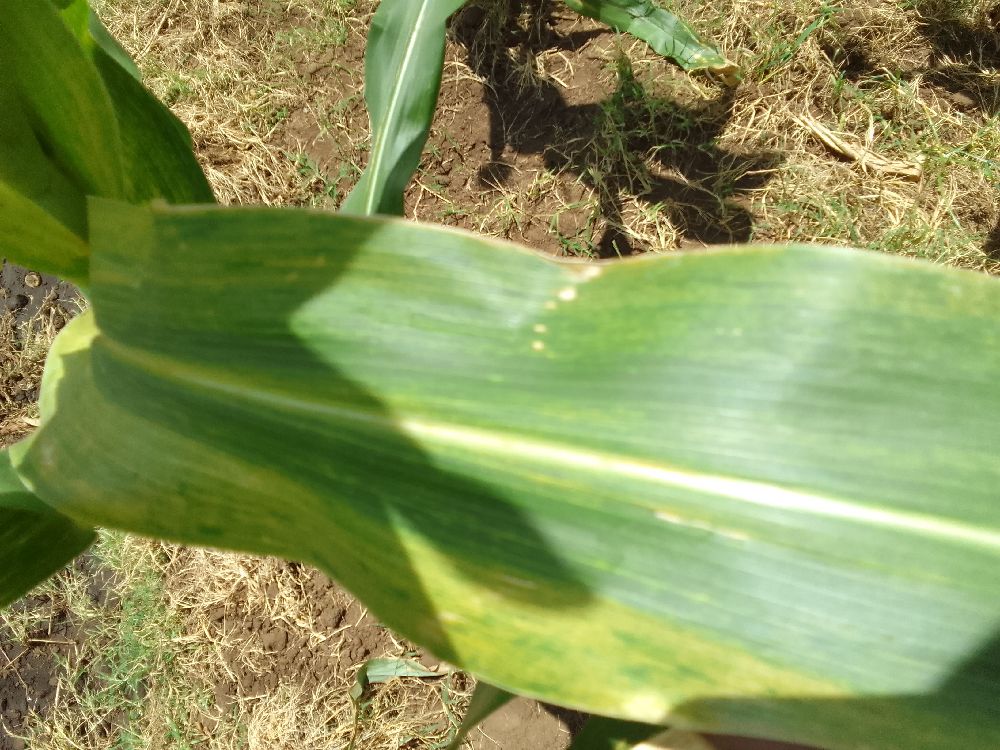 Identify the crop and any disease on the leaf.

maize, maize lethal necrosis
